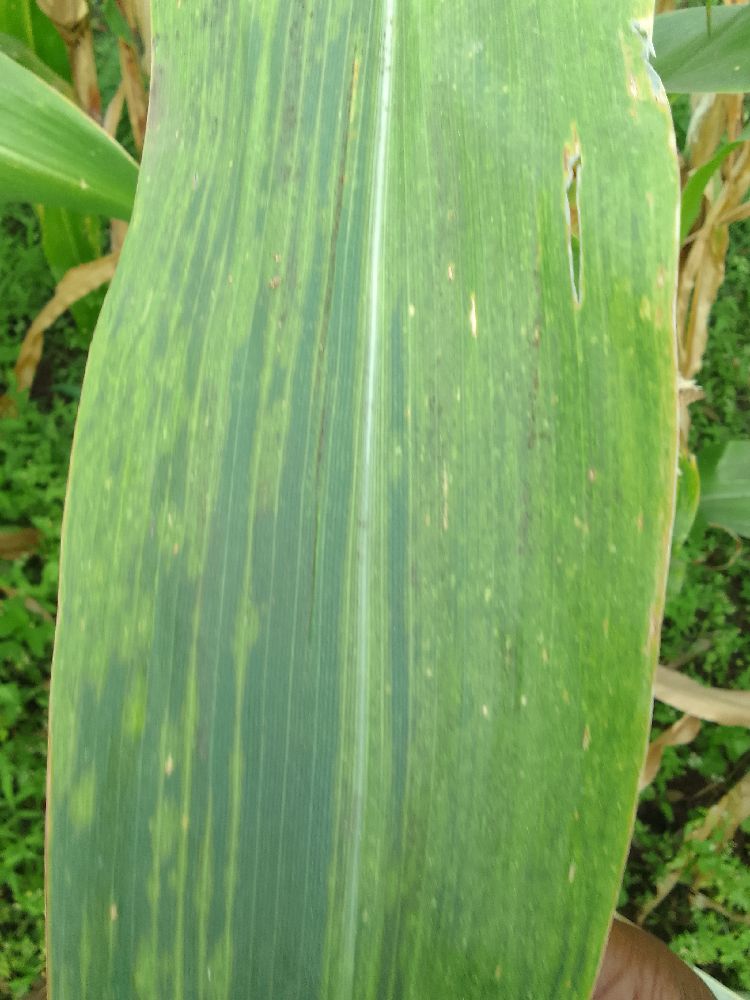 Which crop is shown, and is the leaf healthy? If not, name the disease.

maize, maize lethal necrosis
